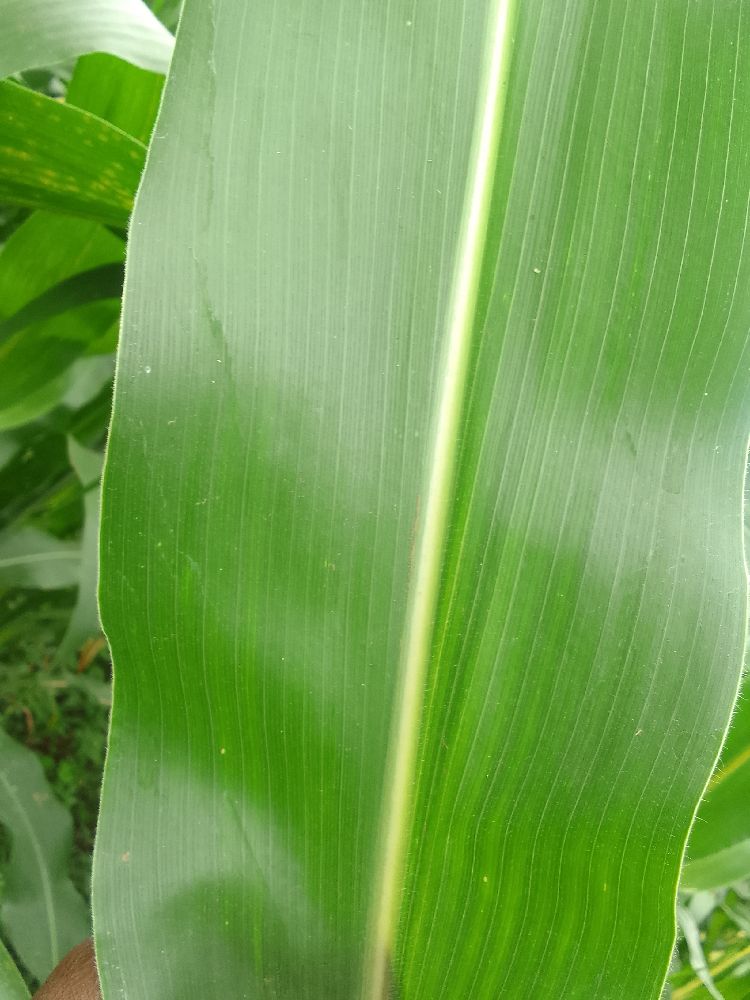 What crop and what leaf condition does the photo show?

maize, healthy
